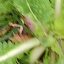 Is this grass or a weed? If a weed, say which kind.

structured weed
